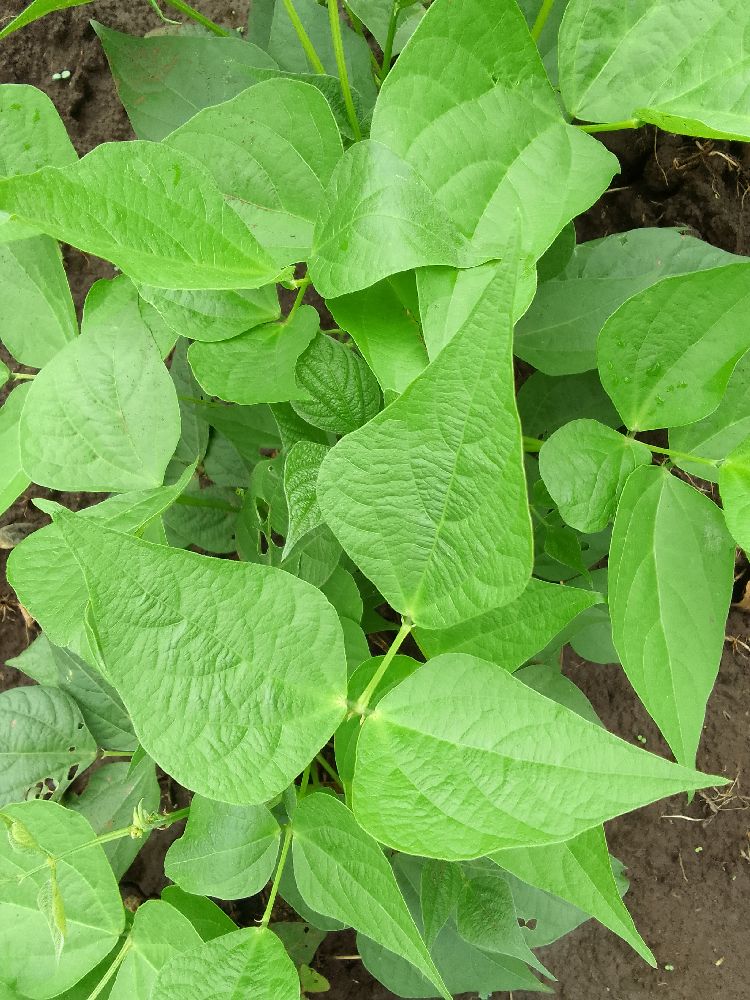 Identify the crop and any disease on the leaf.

common bean, healthy
